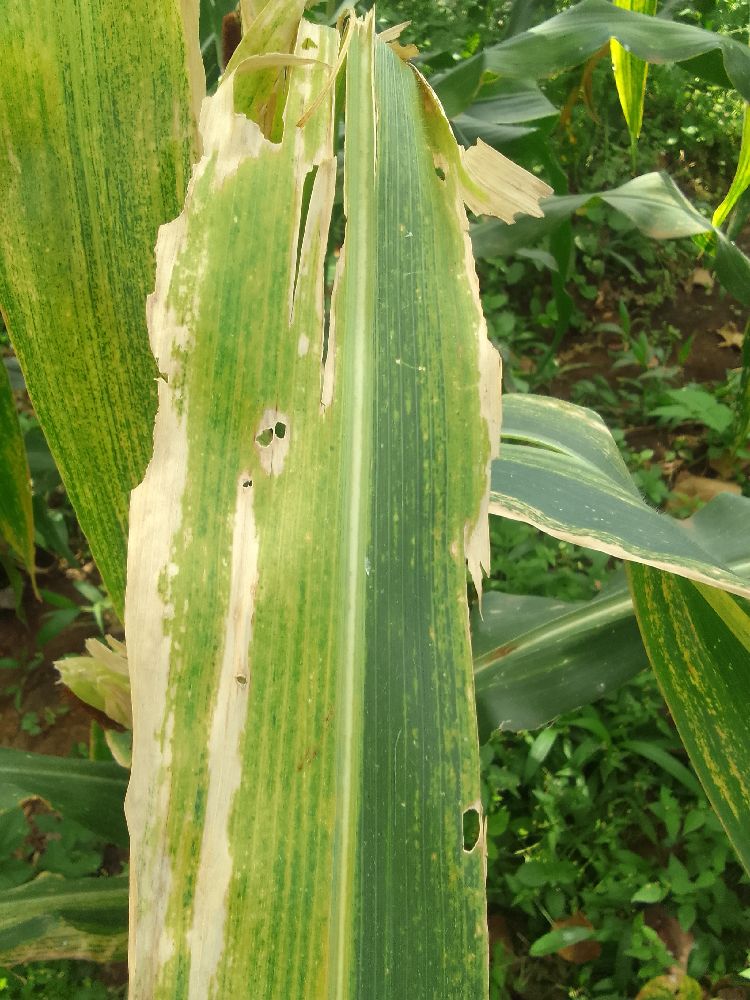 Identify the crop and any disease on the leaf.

maize, maize lethal necrosis
